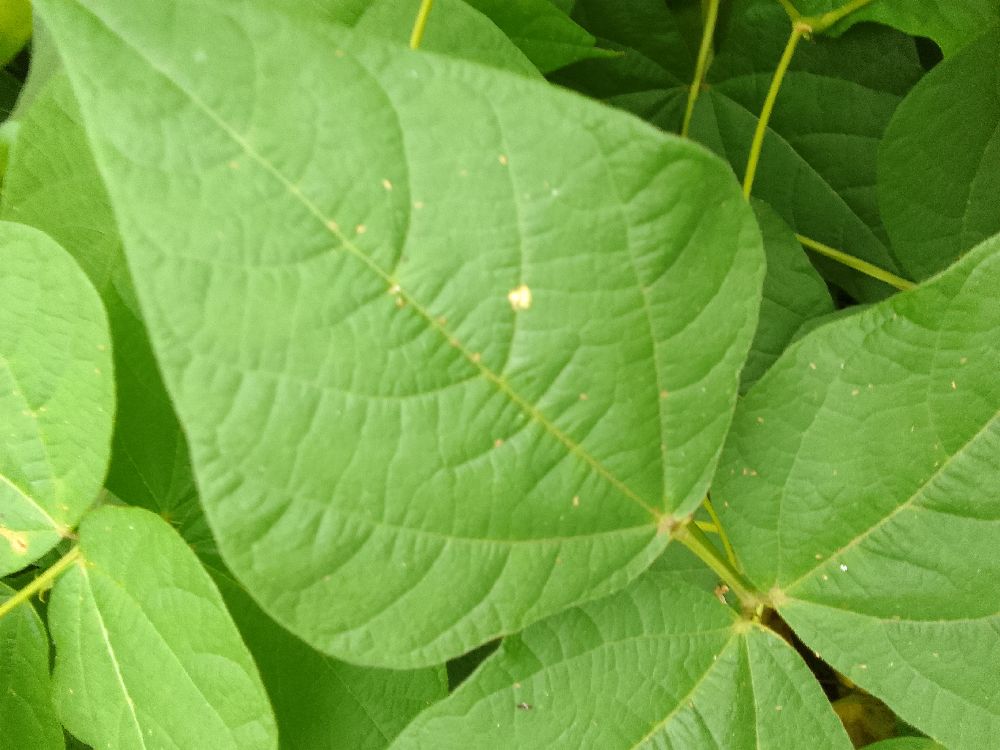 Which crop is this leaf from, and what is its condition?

common bean, healthy
